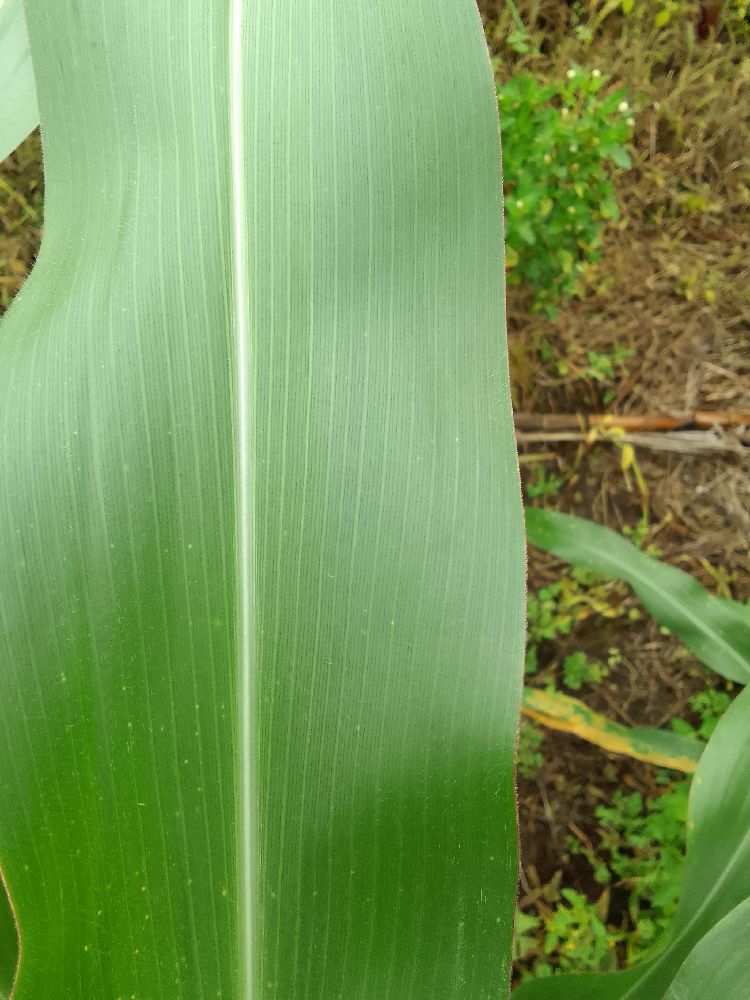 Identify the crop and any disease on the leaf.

maize, healthy
